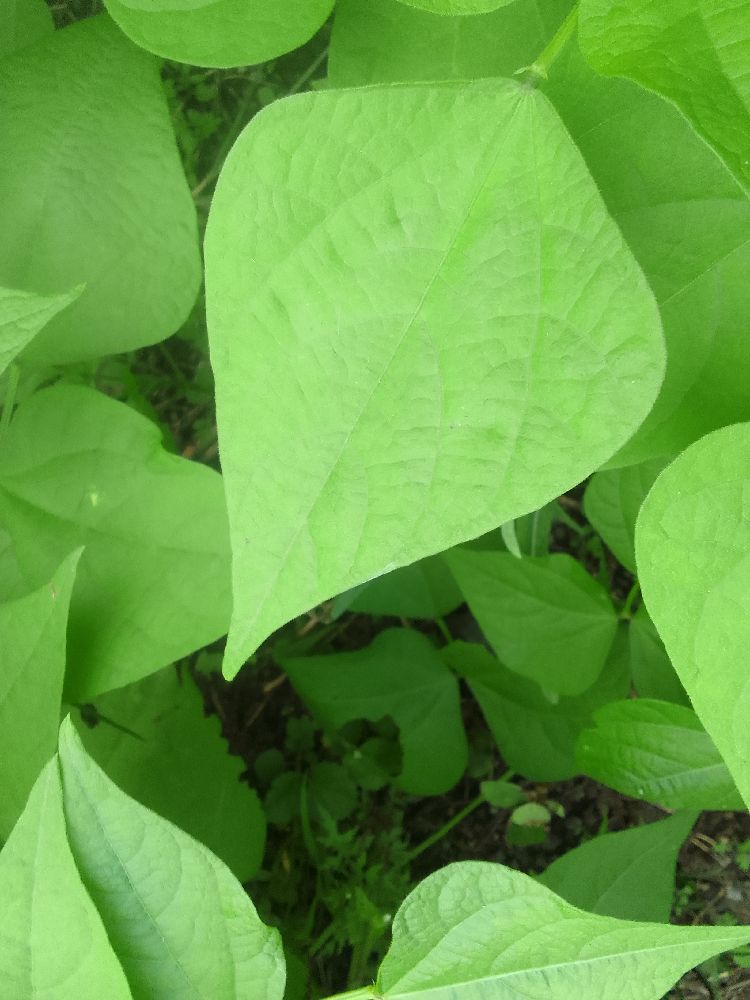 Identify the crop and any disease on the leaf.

common bean, healthy
